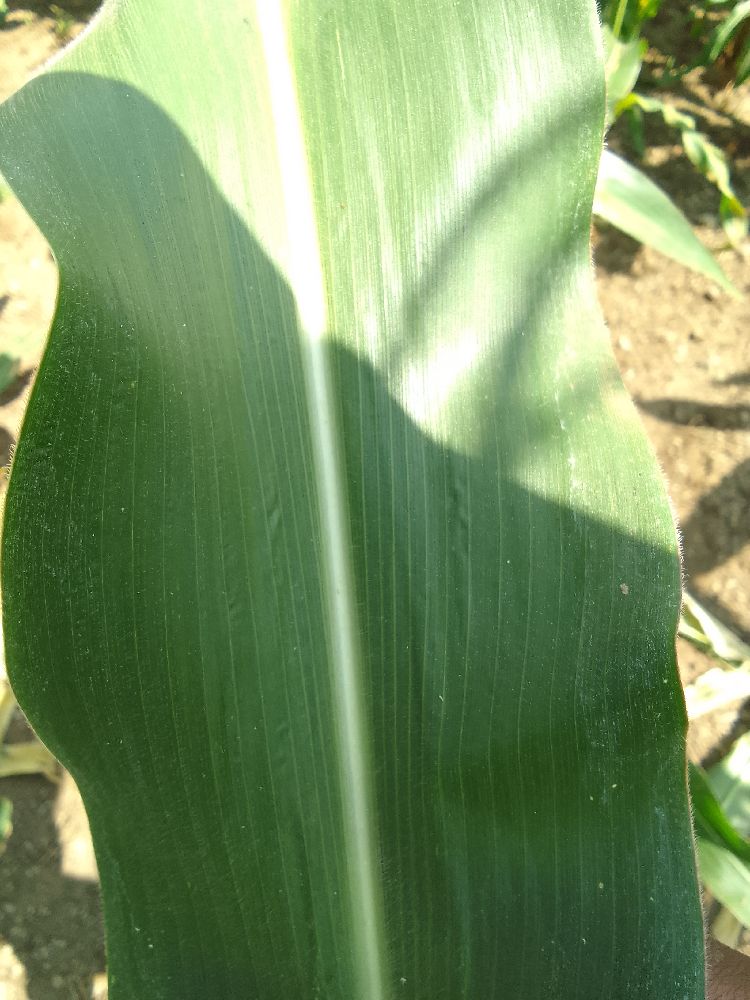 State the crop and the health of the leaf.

maize, healthy
